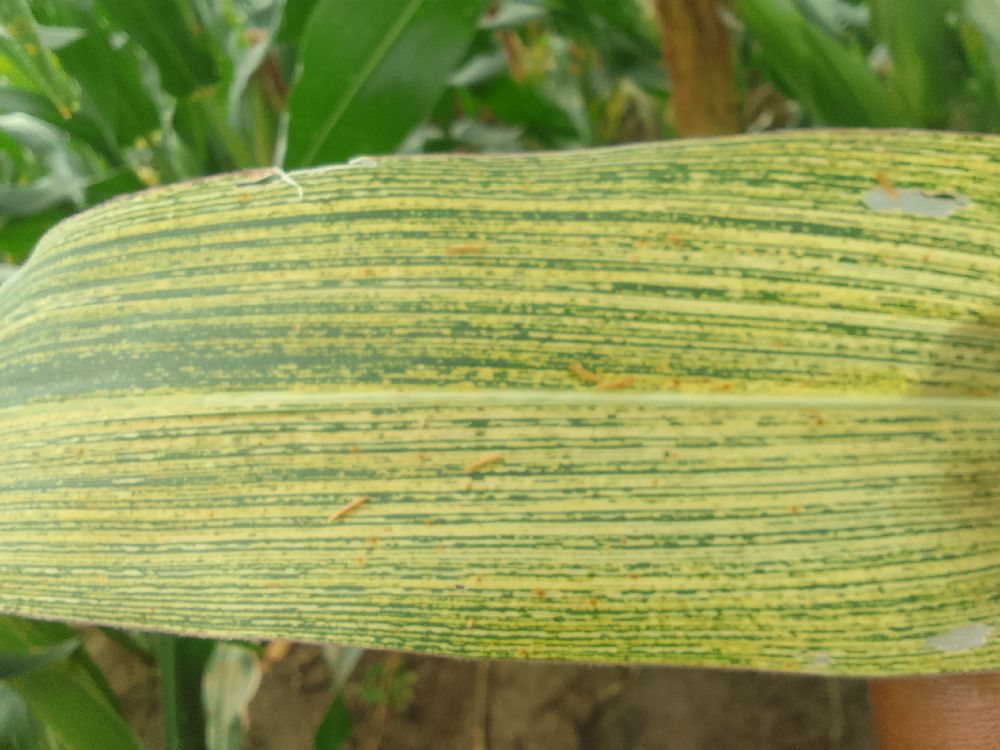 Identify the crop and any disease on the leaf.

maize, maize streak virus
